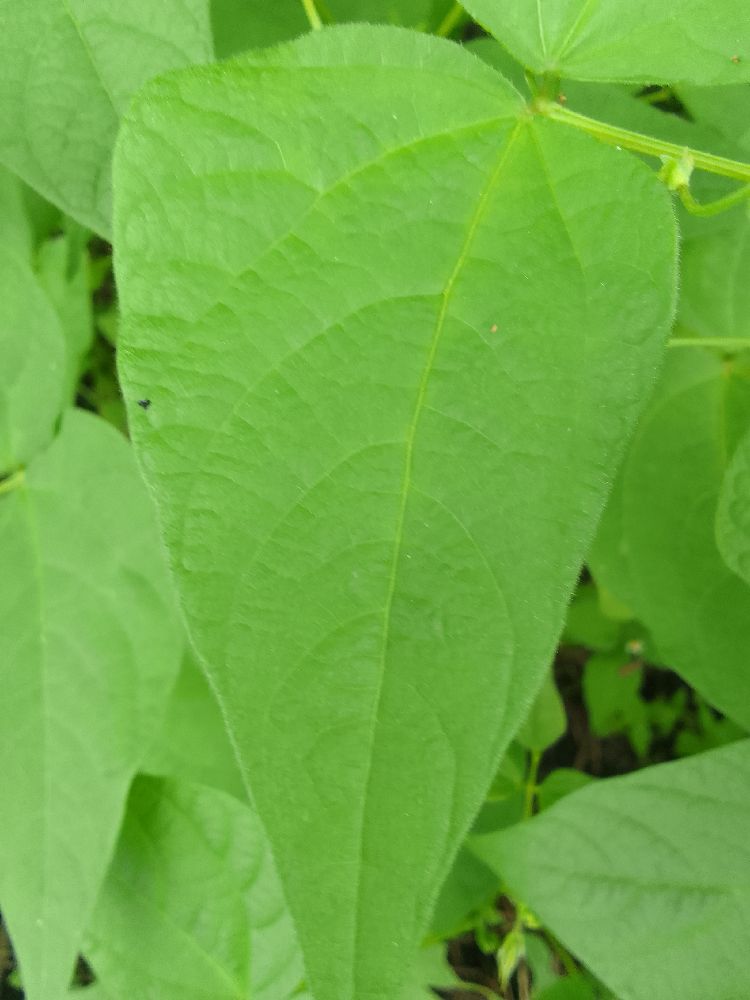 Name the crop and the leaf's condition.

common bean, healthy
